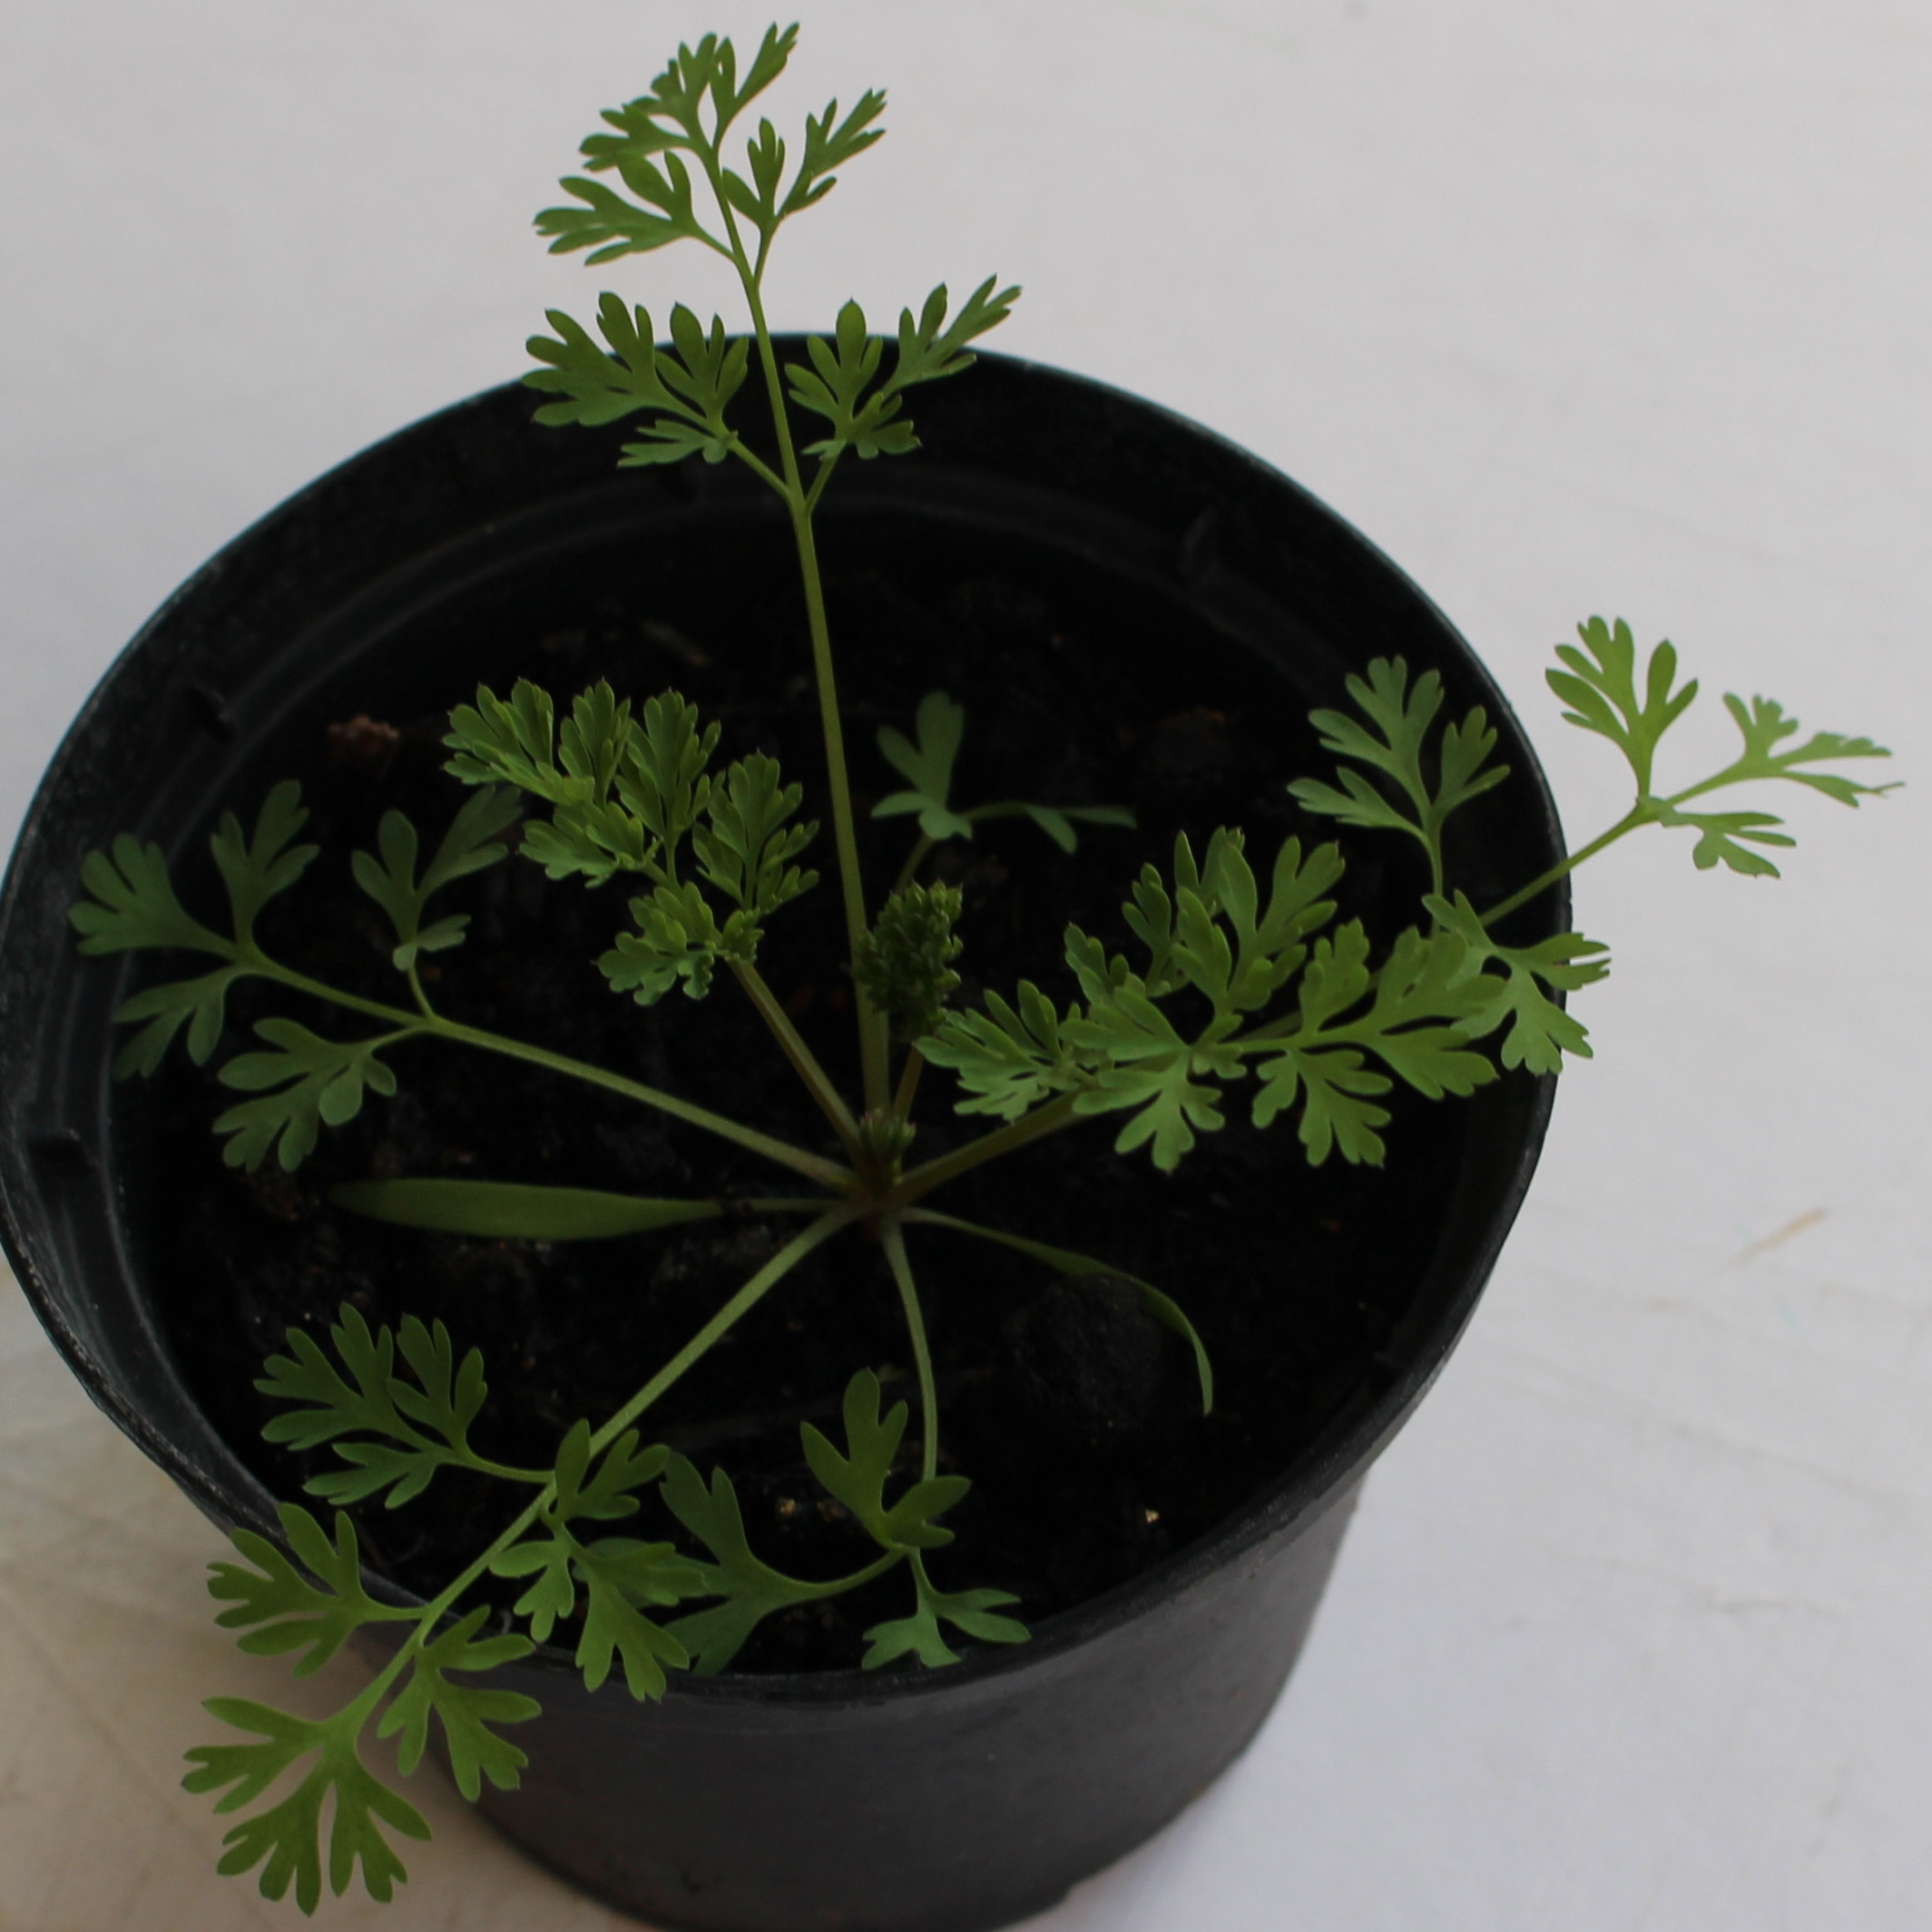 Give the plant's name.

Fumaria officinalis
